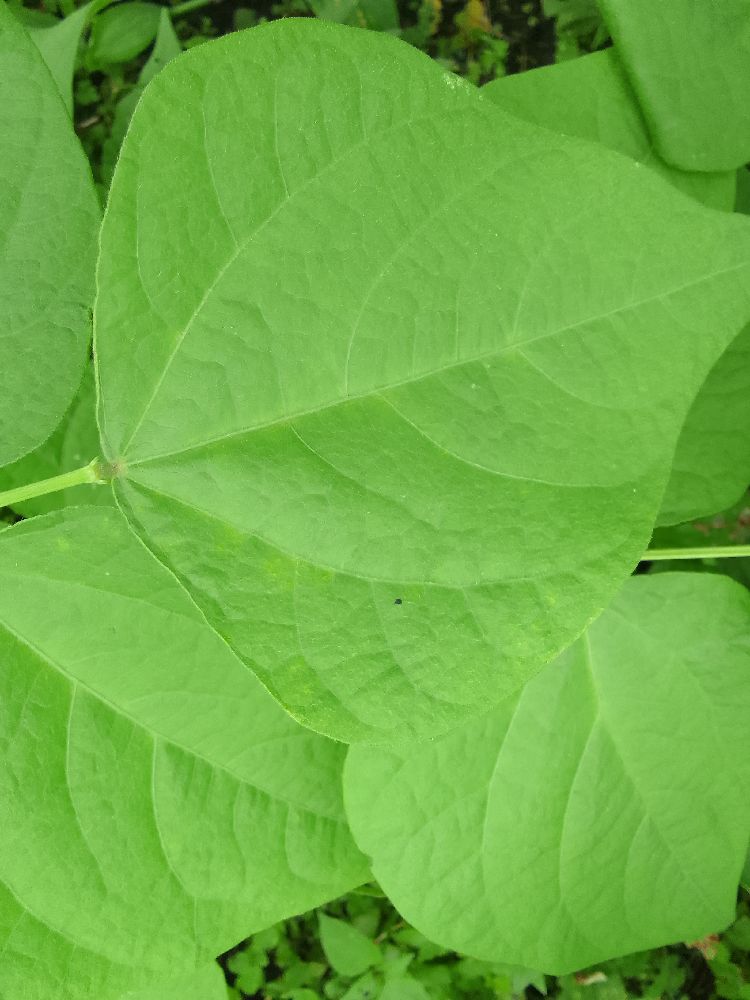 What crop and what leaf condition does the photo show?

common bean, healthy
